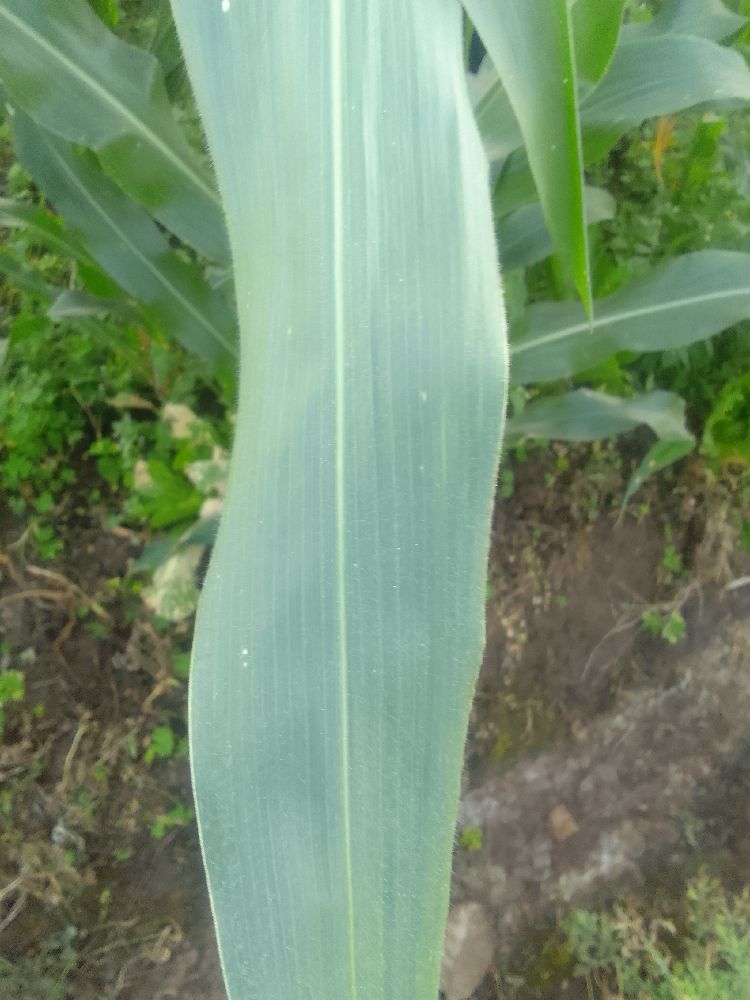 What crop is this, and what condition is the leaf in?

maize, healthy
